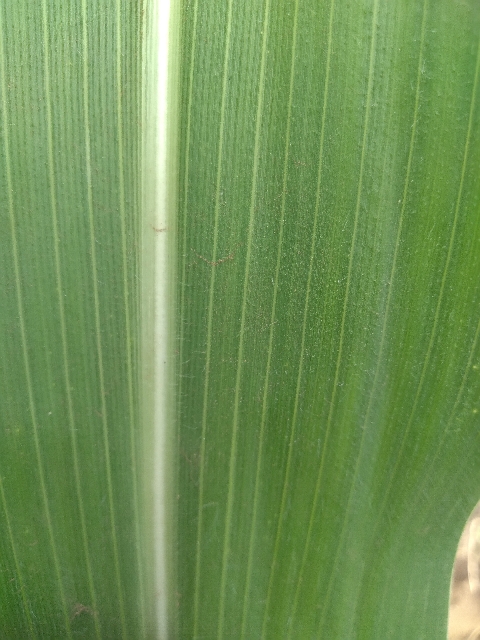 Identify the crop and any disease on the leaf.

maize, healthy
